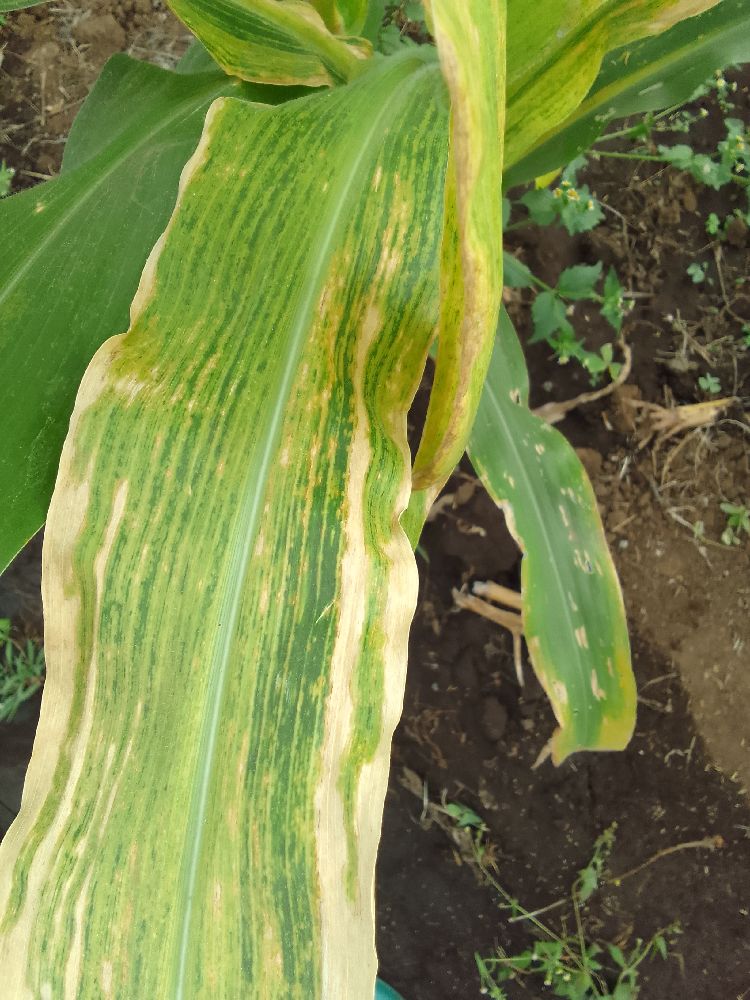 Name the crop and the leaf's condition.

maize, maize lethal necrosis
